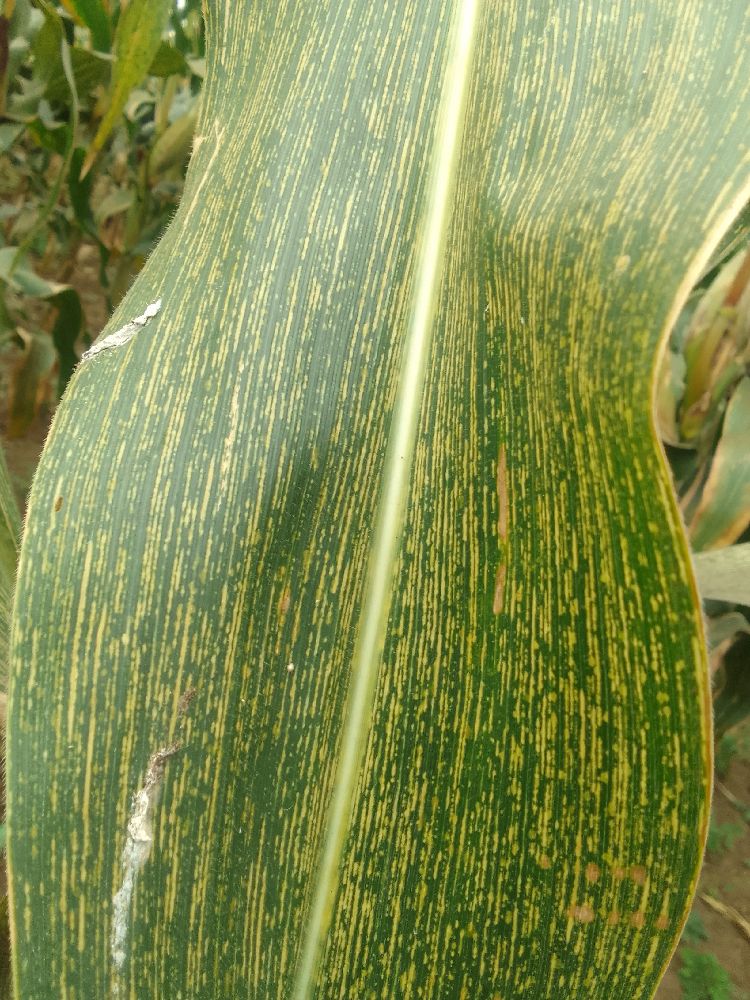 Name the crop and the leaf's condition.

maize, maize streak virus
